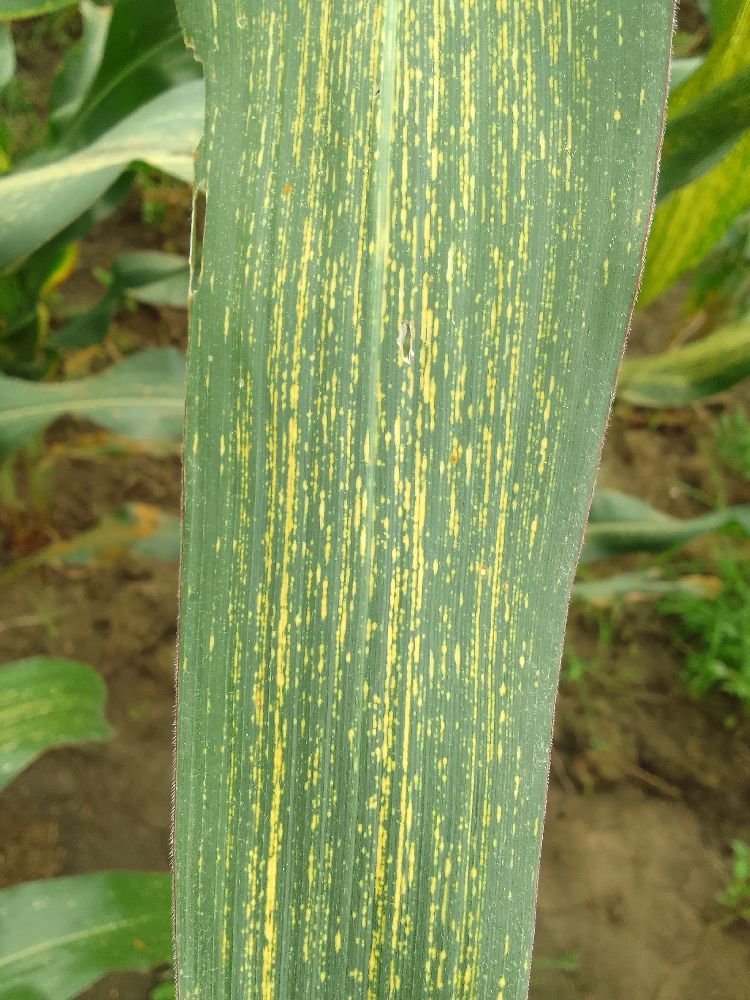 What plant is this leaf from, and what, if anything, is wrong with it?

maize, maize streak virus
